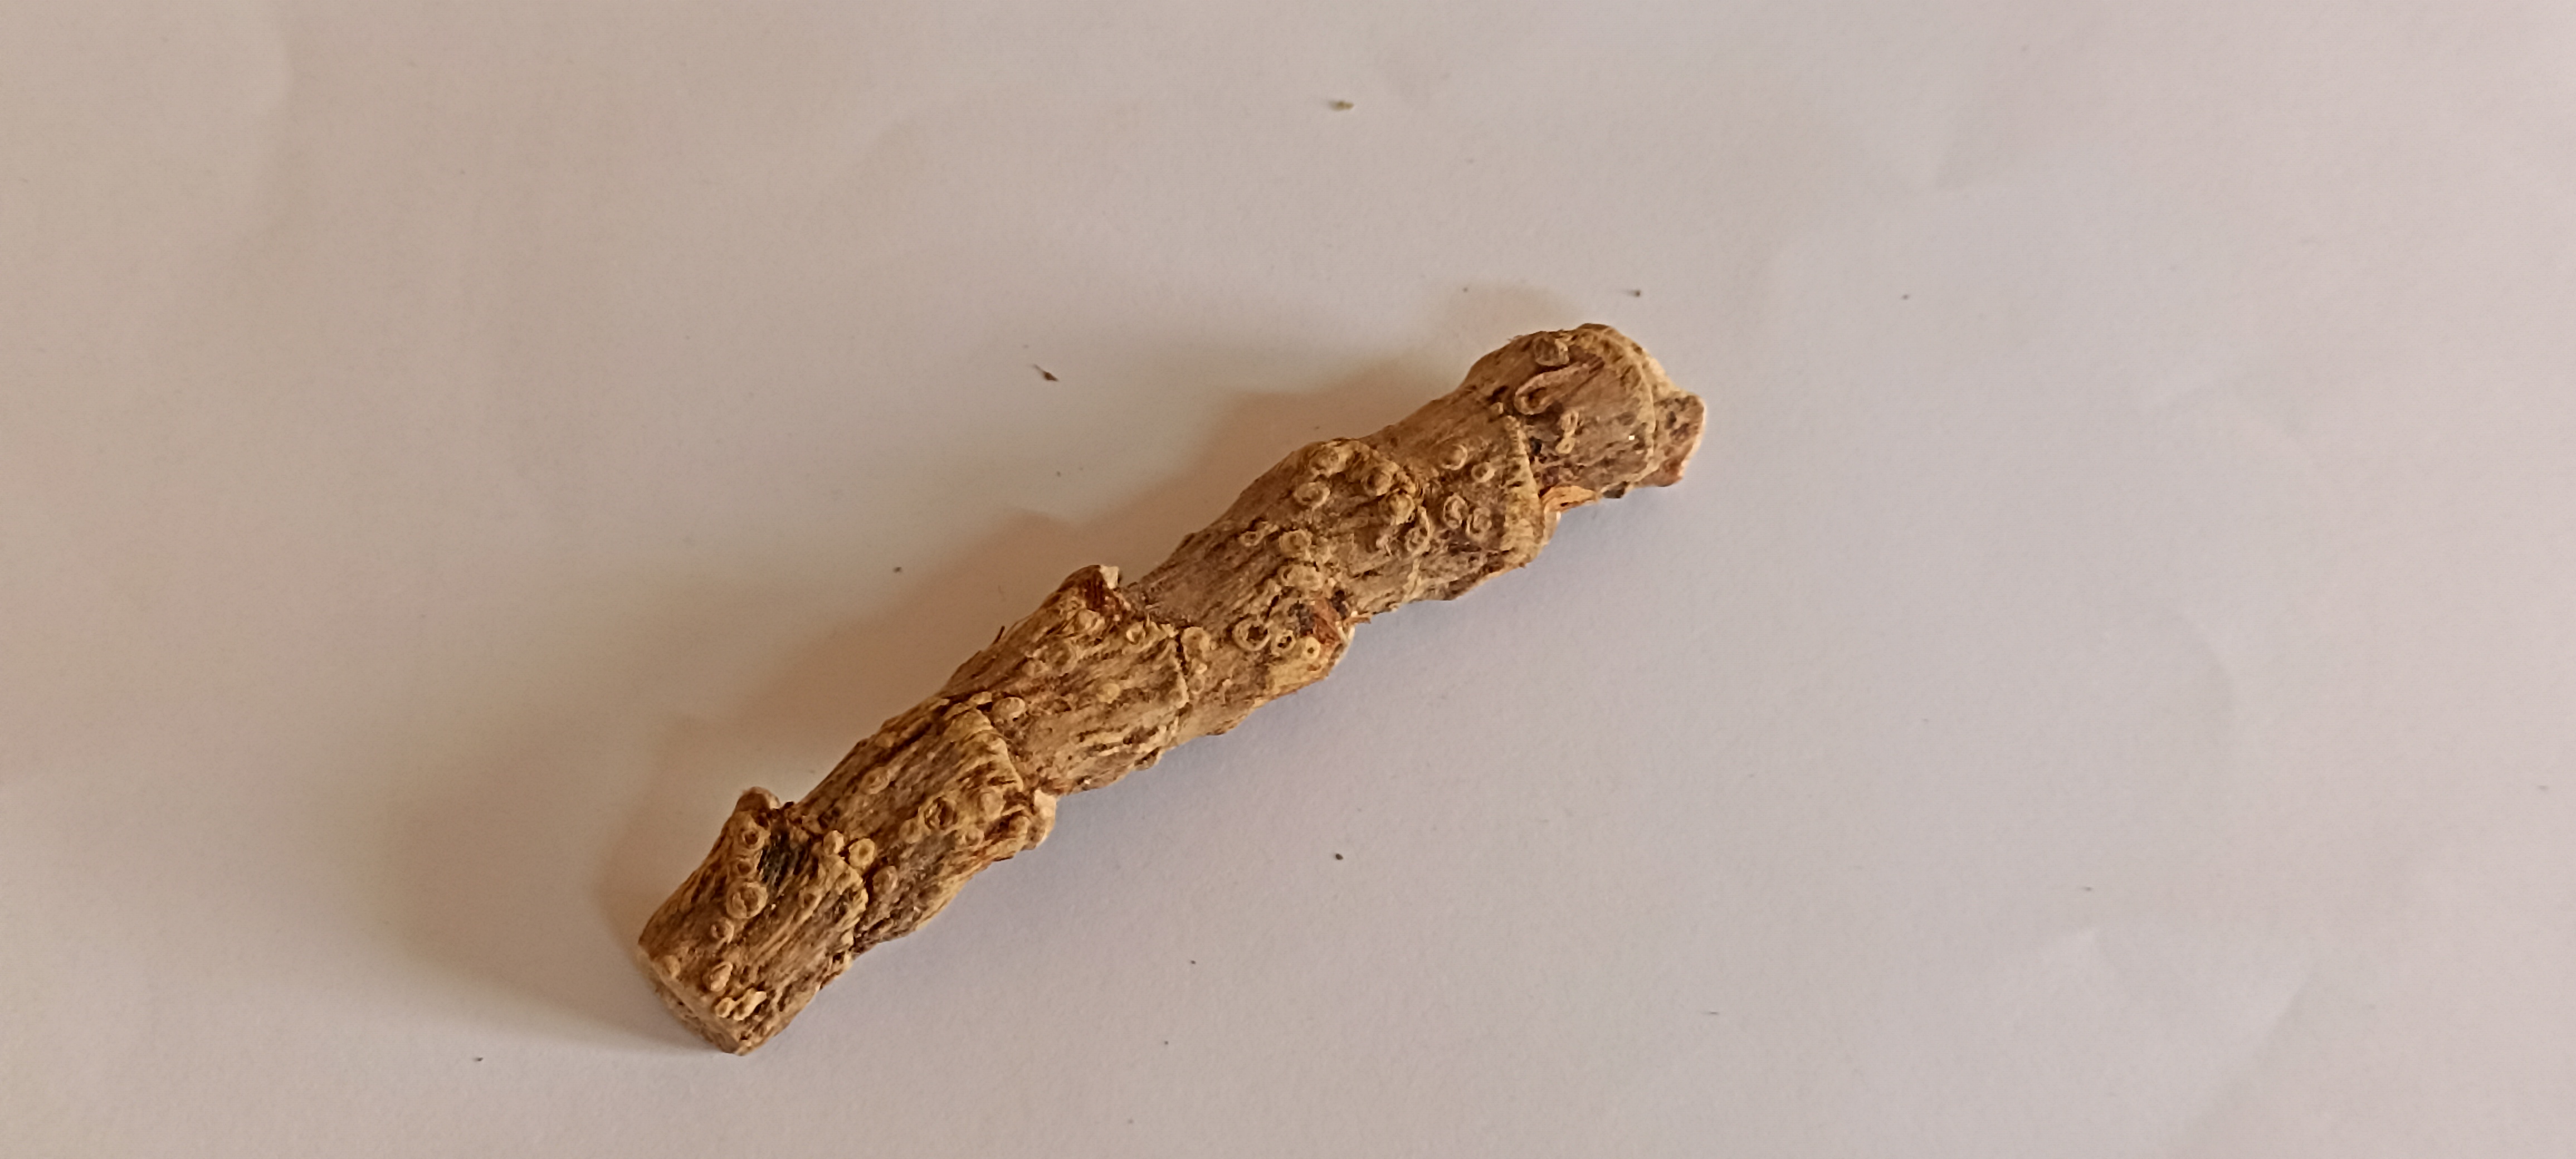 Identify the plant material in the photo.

vekhand
